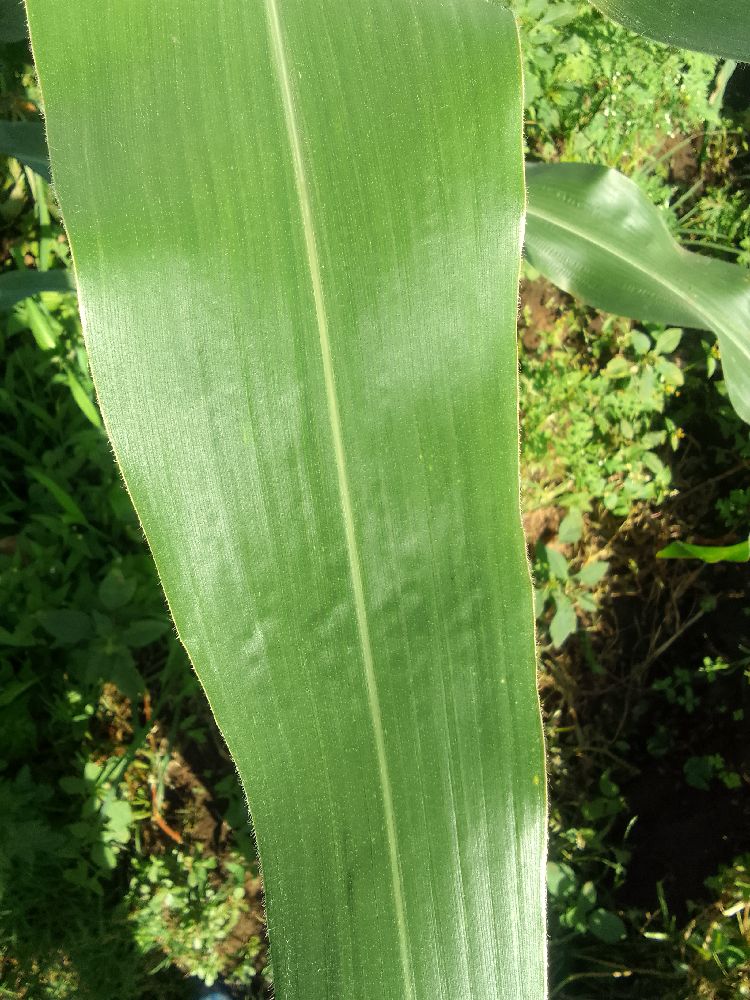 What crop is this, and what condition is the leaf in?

maize, healthy
